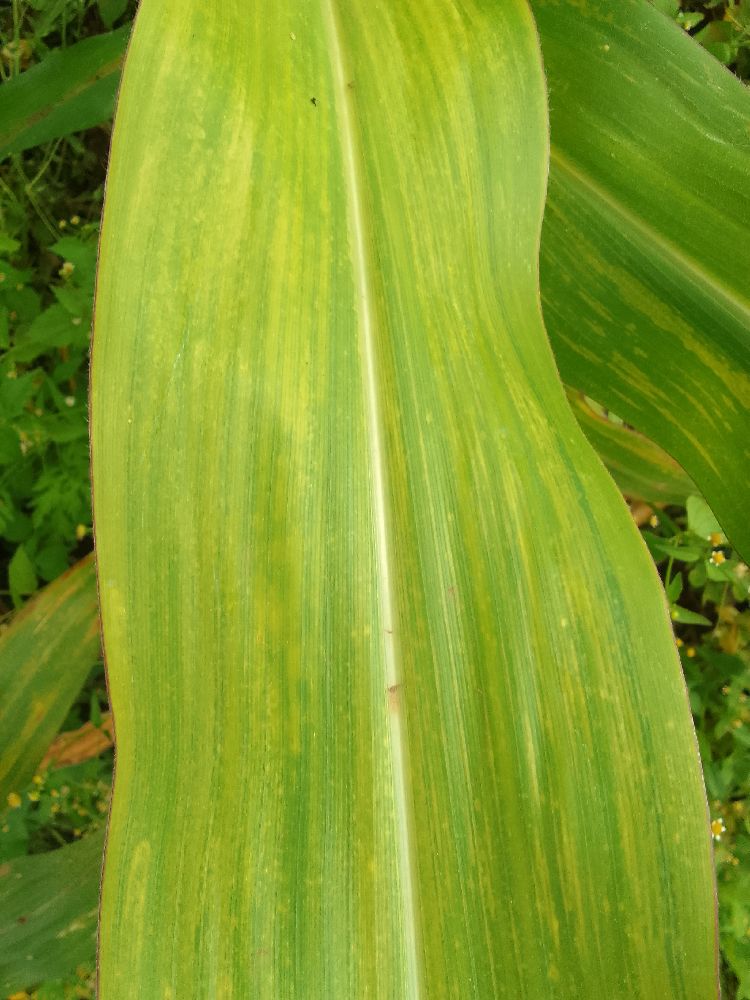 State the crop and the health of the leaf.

maize, maize lethal necrosis
